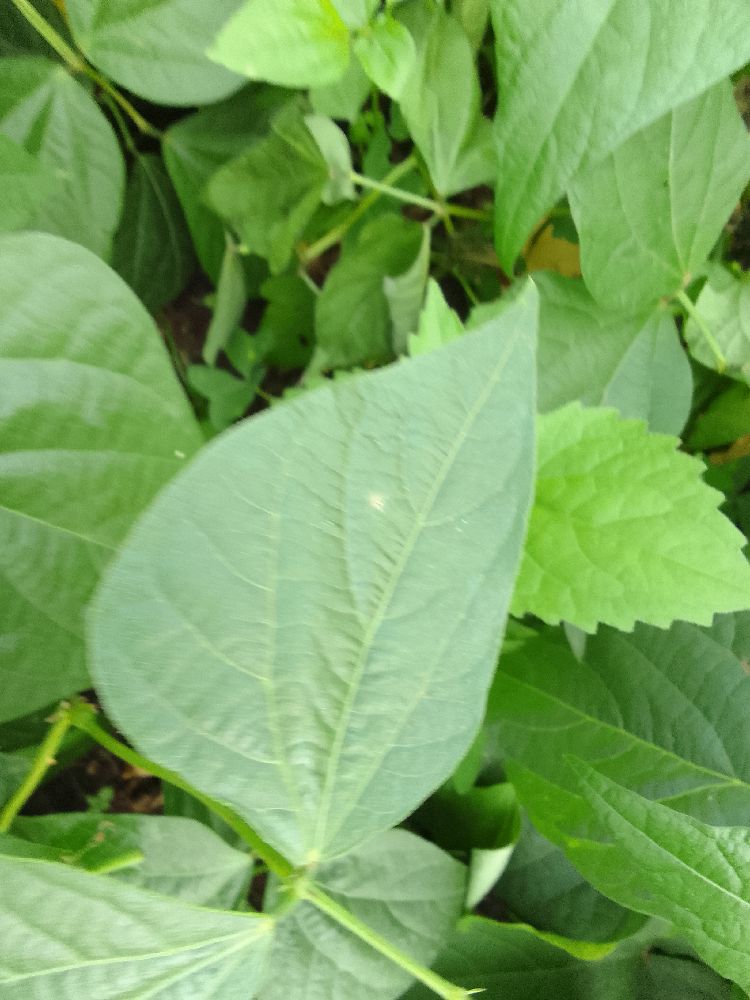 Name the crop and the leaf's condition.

common bean, healthy
